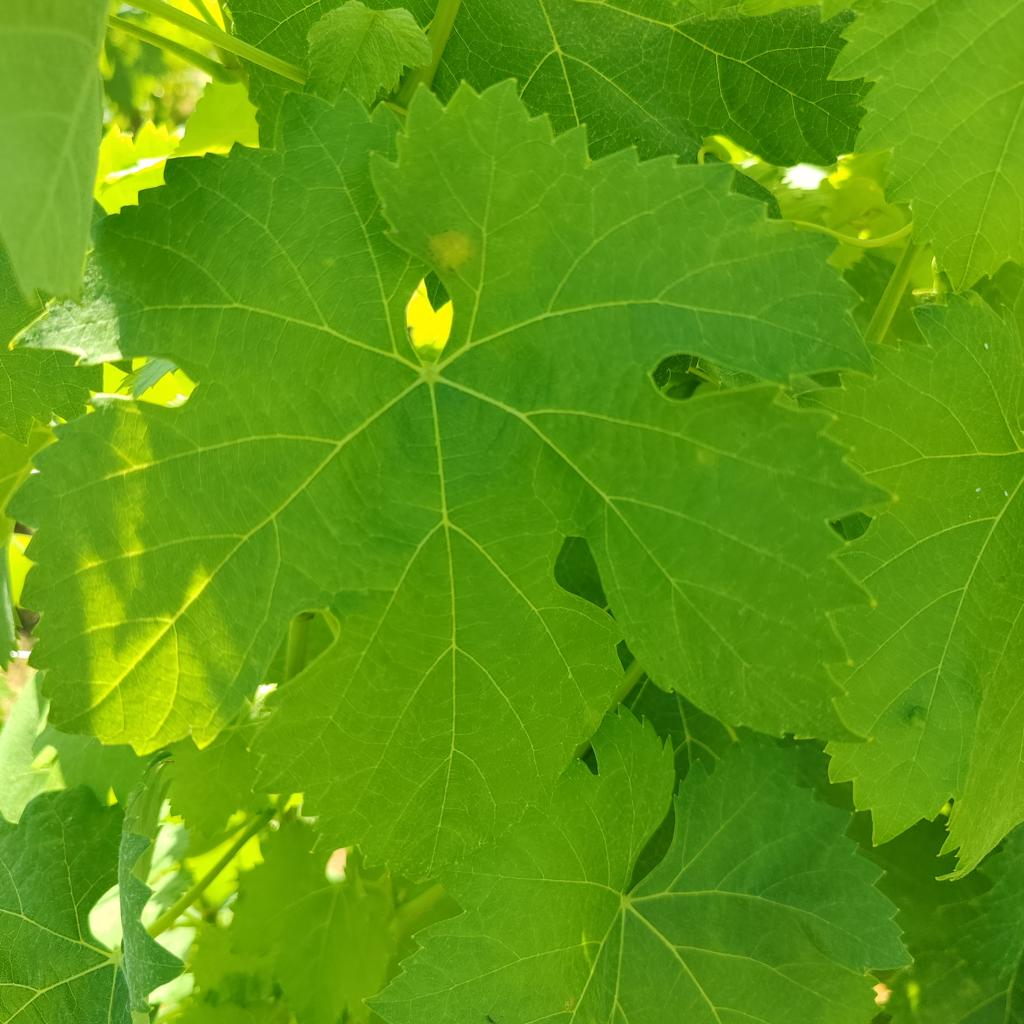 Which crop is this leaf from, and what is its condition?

grapevine, downy mildew
